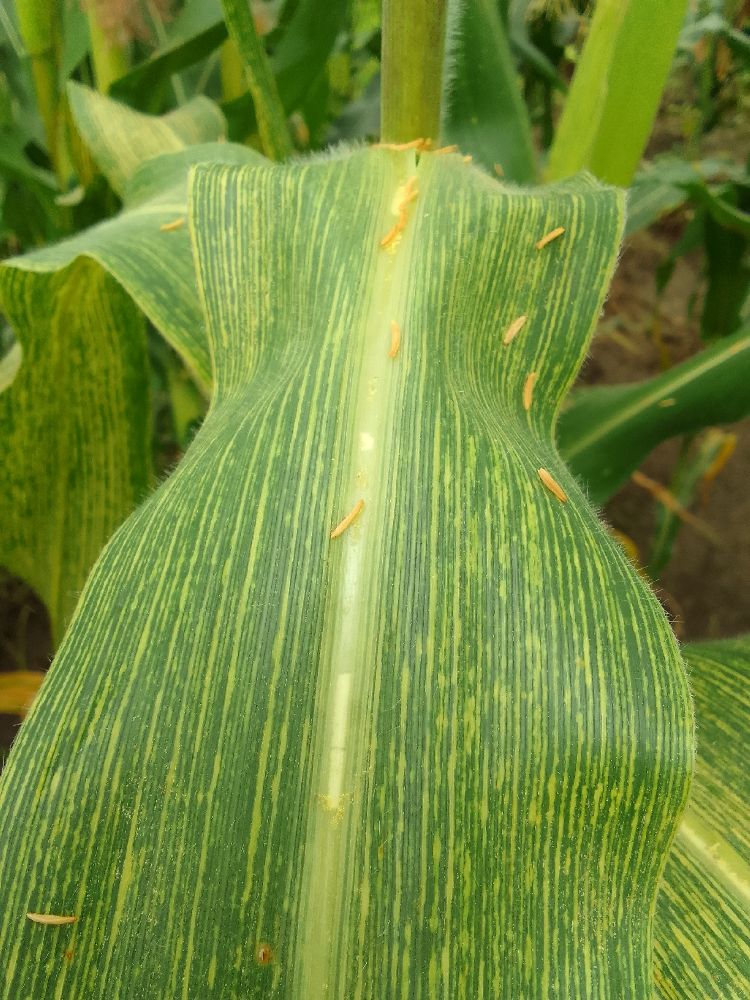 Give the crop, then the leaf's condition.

maize, maize streak virus
